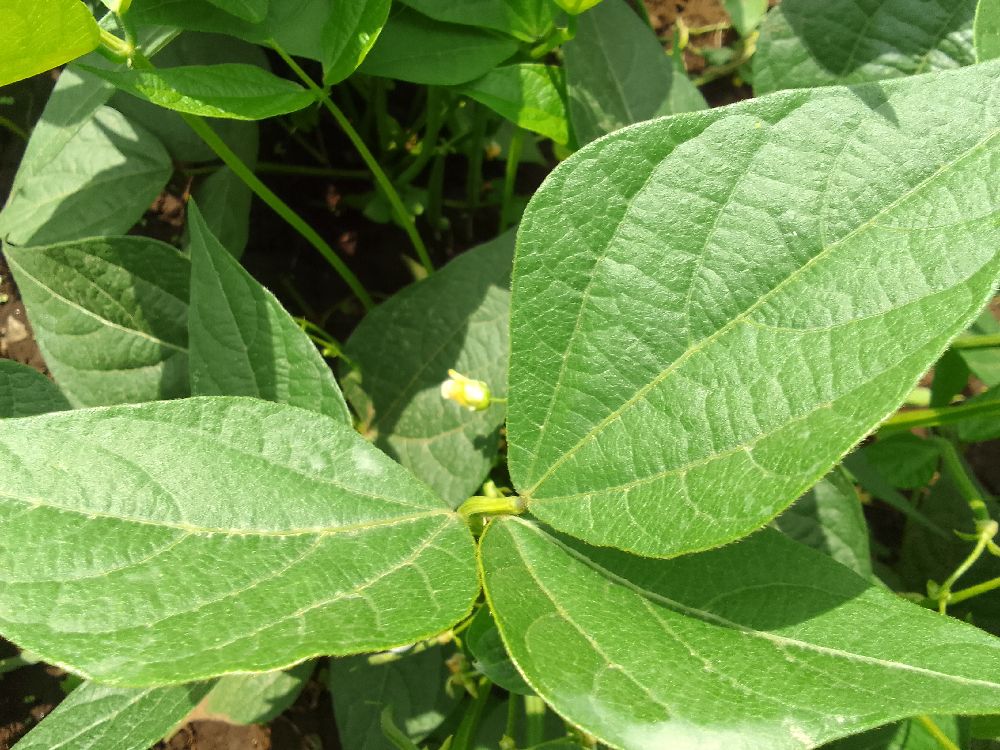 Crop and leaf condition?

common bean, healthy
